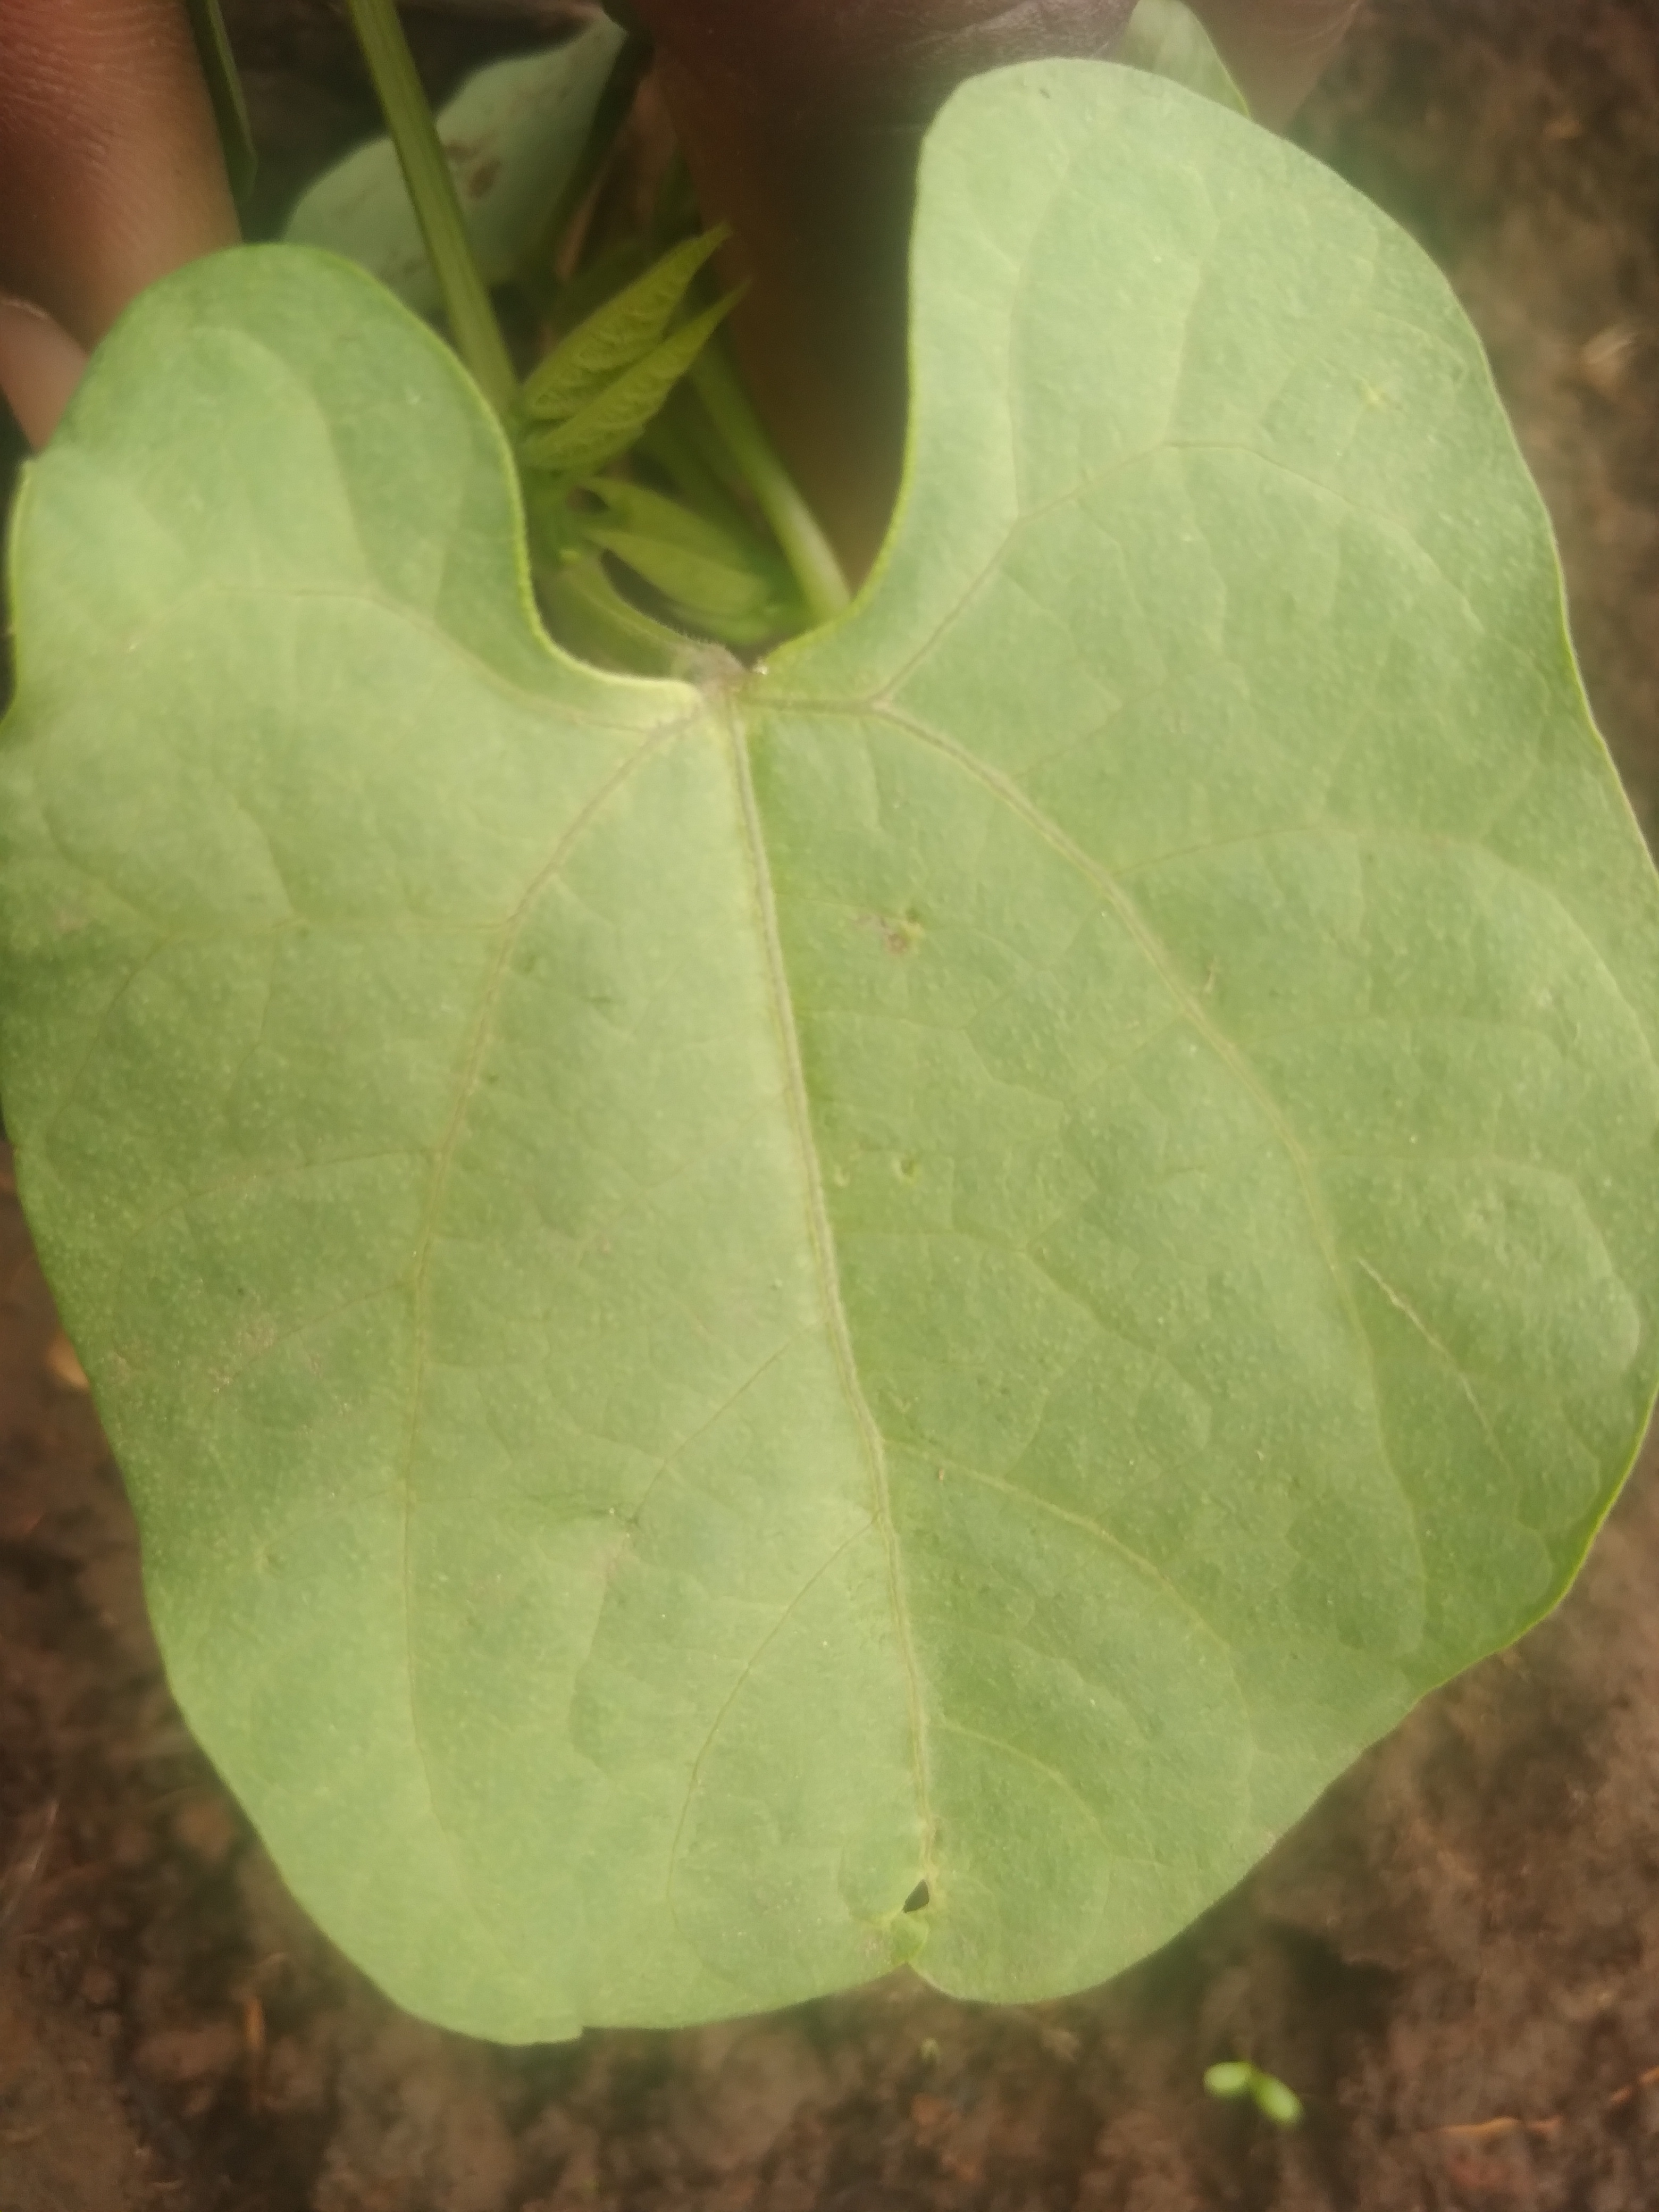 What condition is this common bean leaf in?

healthy
